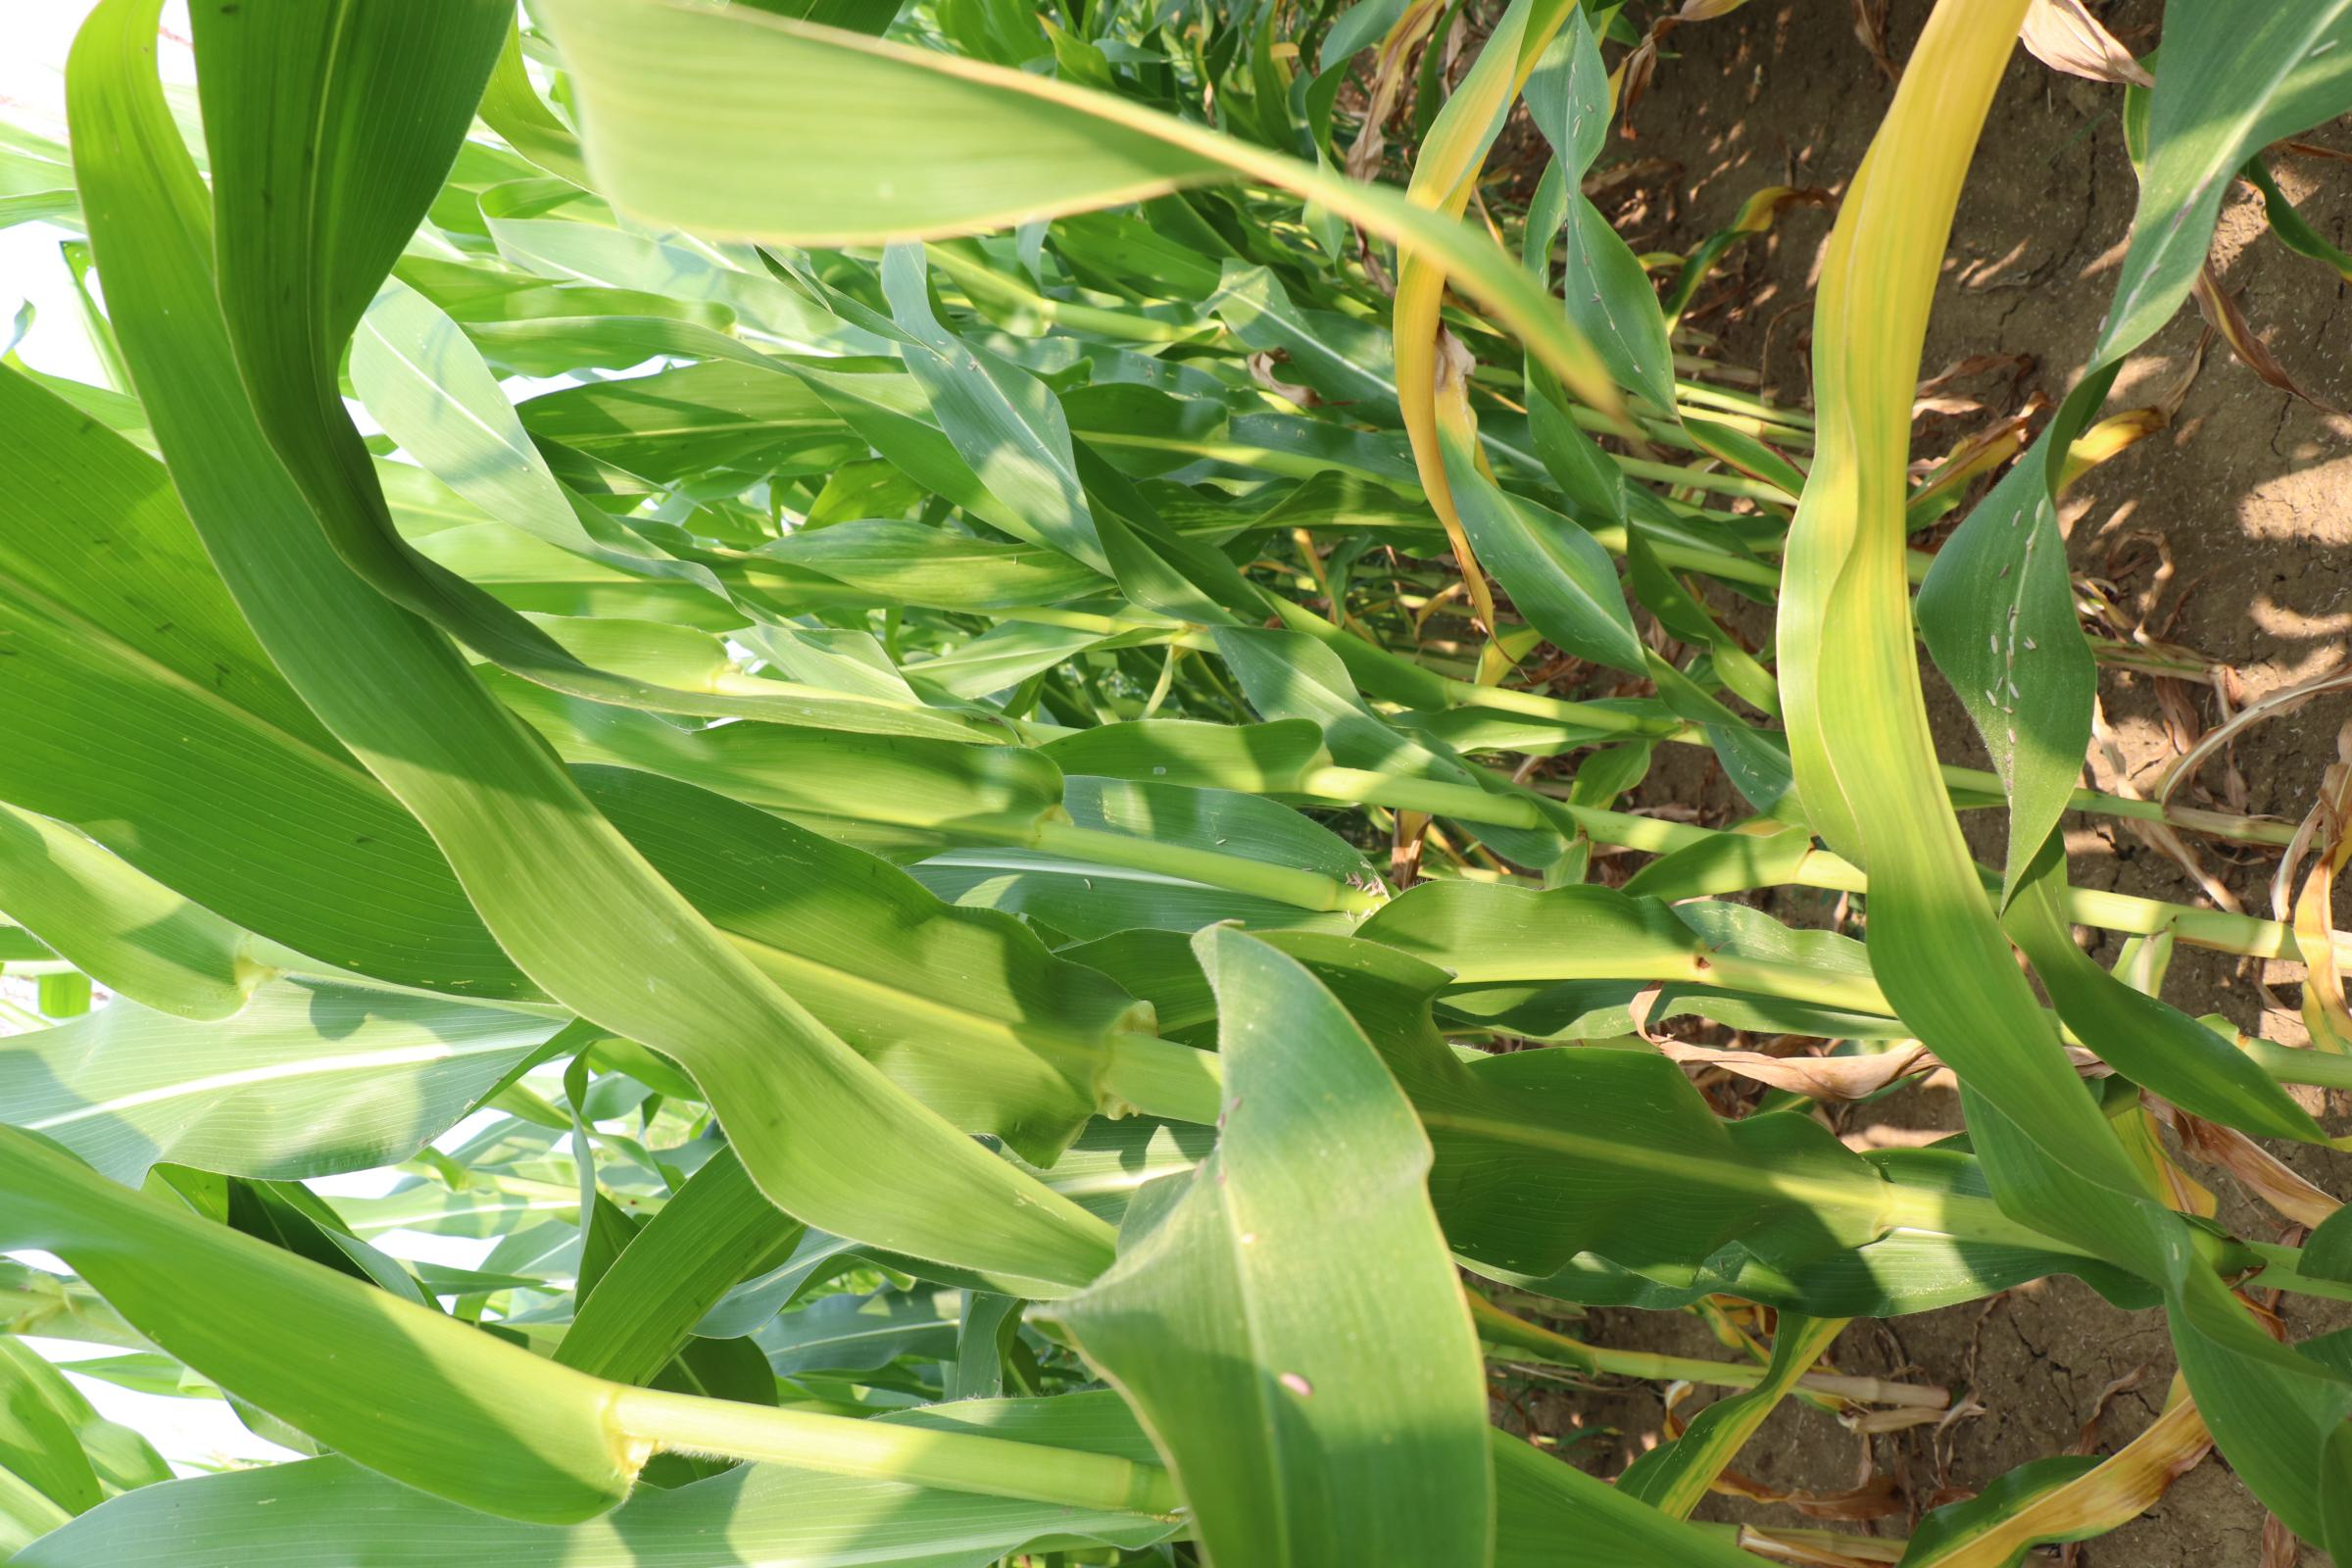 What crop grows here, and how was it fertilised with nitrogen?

maize, no added nitrogen
